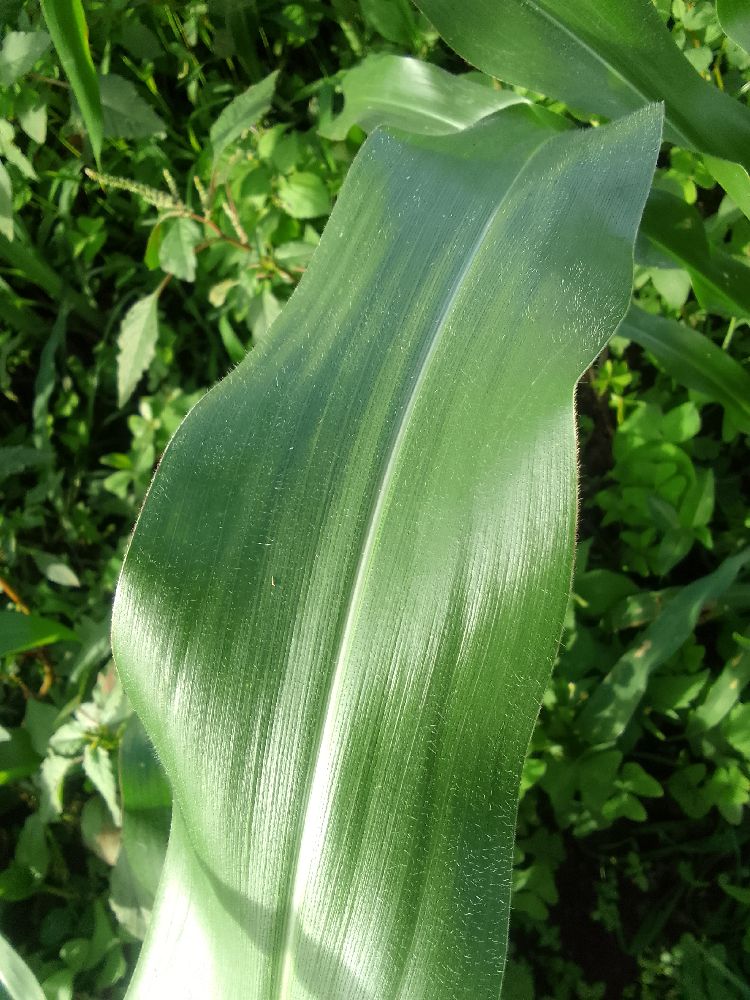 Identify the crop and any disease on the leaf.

maize, healthy
